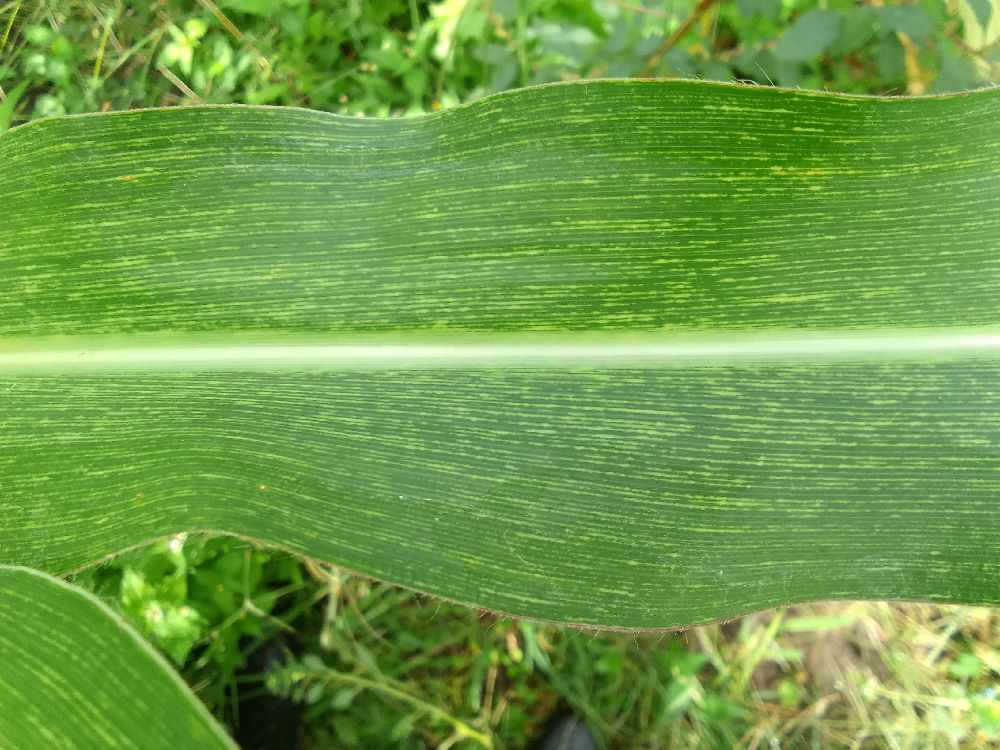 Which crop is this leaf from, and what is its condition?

maize, maize streak virus
